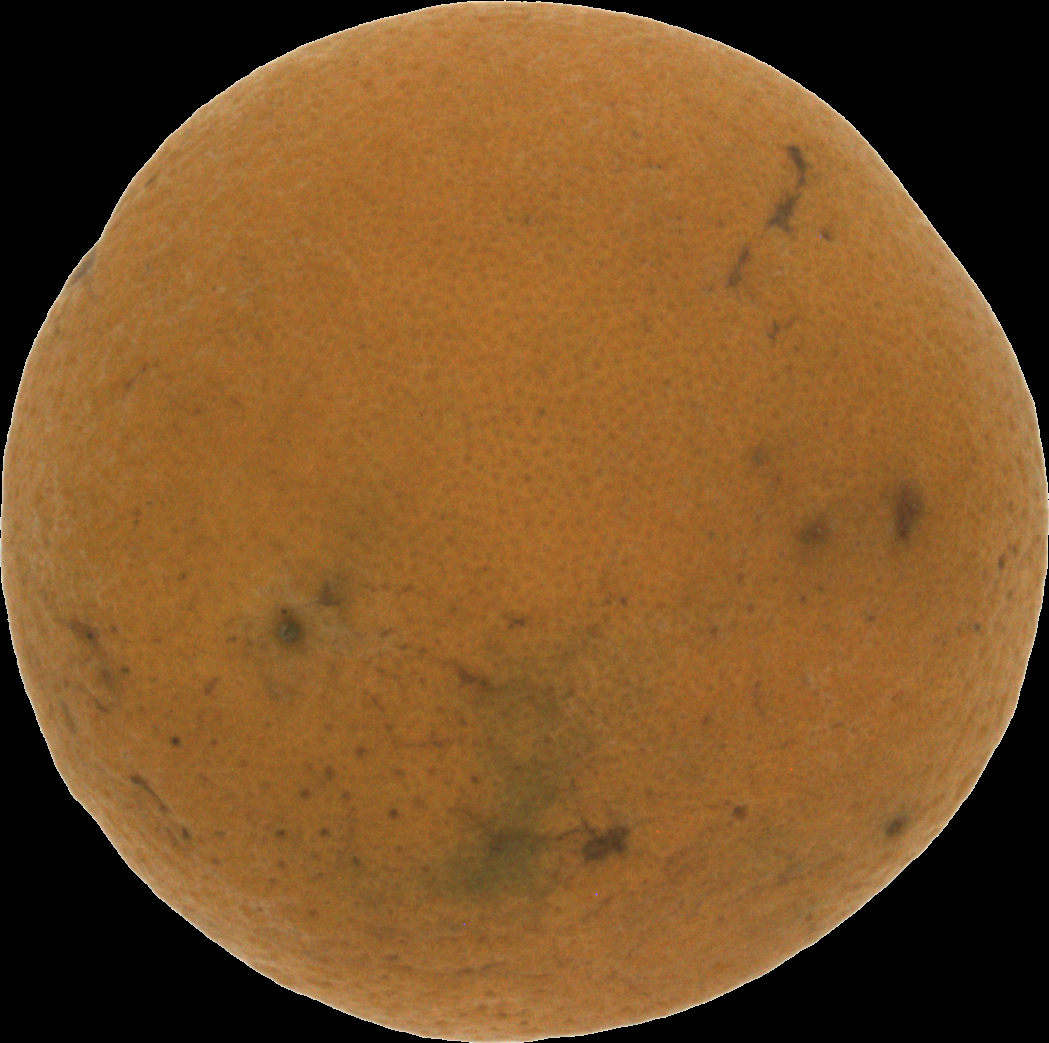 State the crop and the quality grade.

orange, bad
